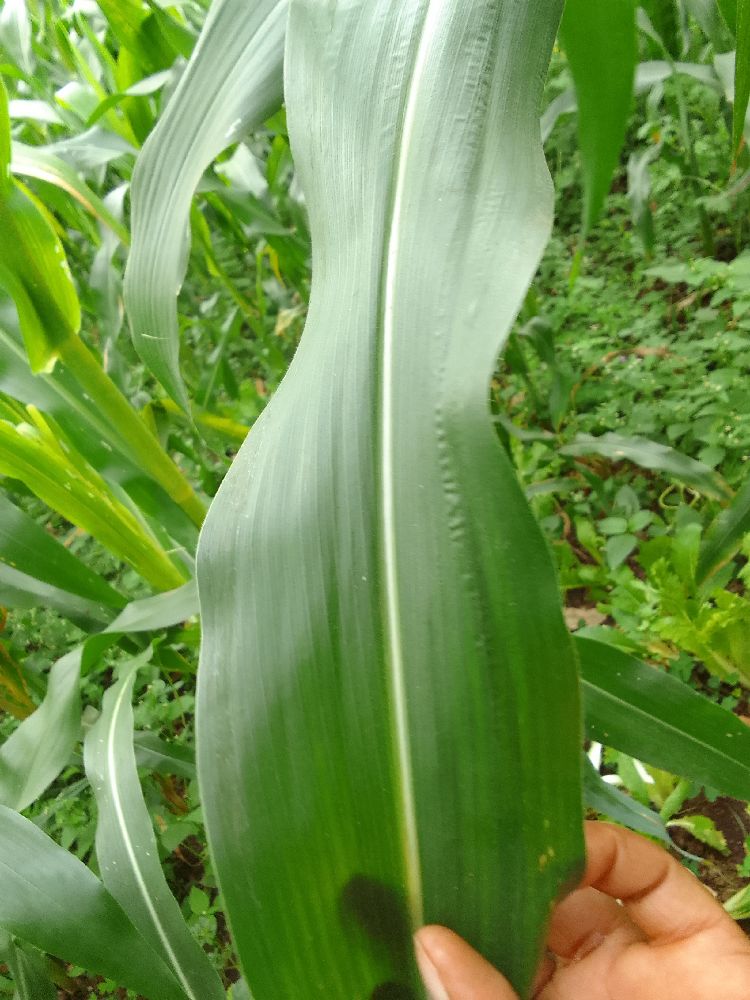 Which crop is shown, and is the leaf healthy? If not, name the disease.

maize, healthy
